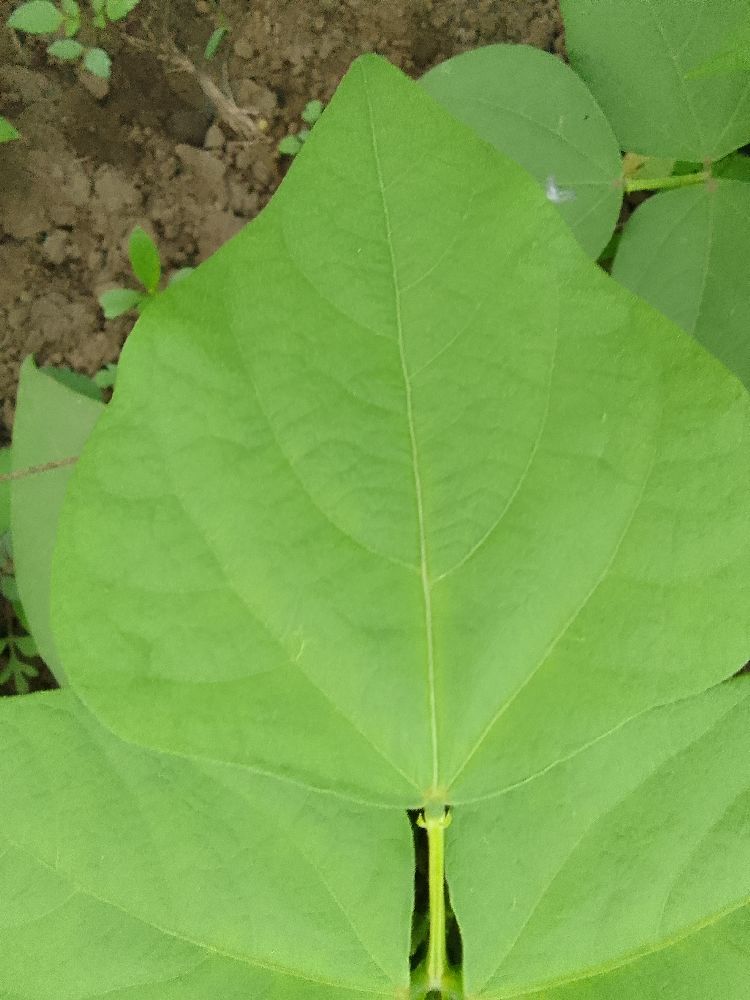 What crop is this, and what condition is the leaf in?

common bean, healthy
